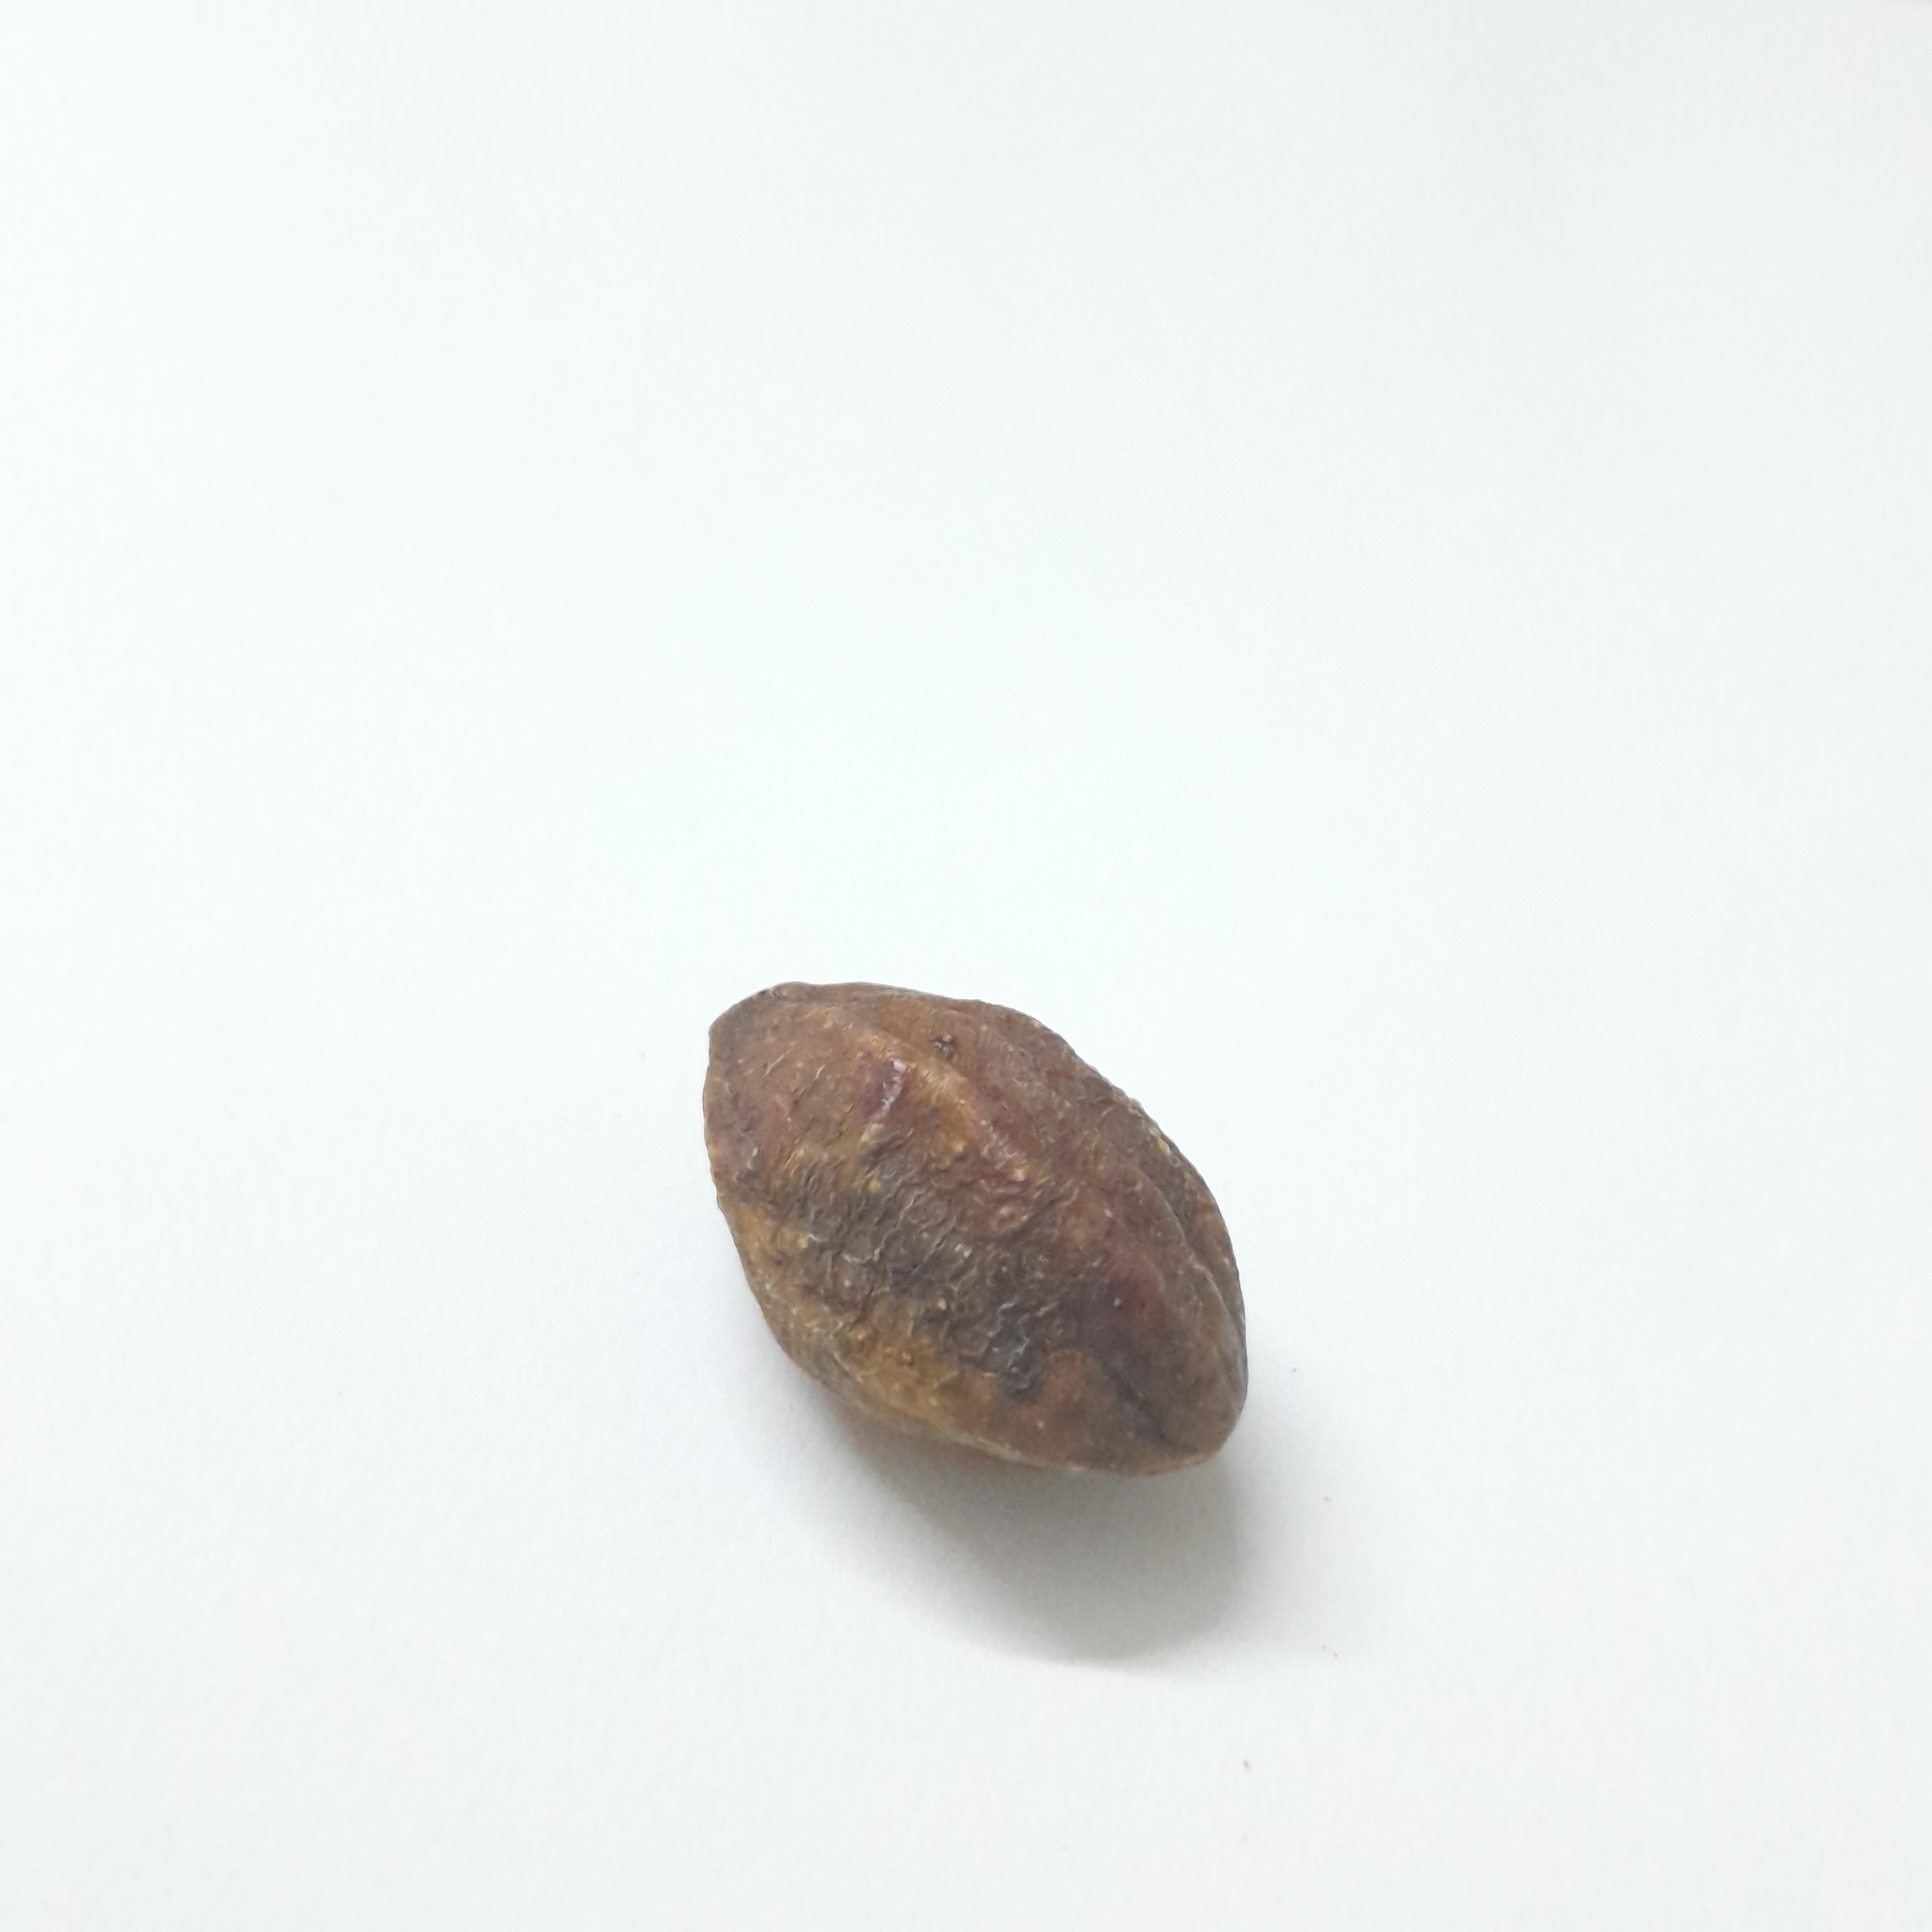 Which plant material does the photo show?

hirdaa
